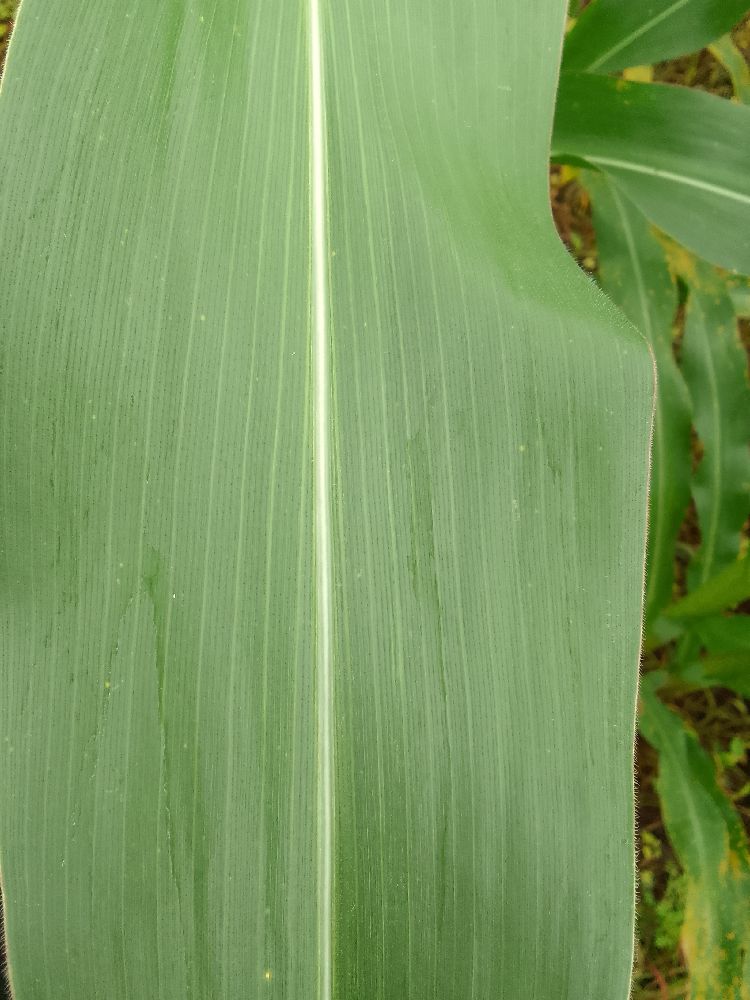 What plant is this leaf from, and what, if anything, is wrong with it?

maize, healthy
